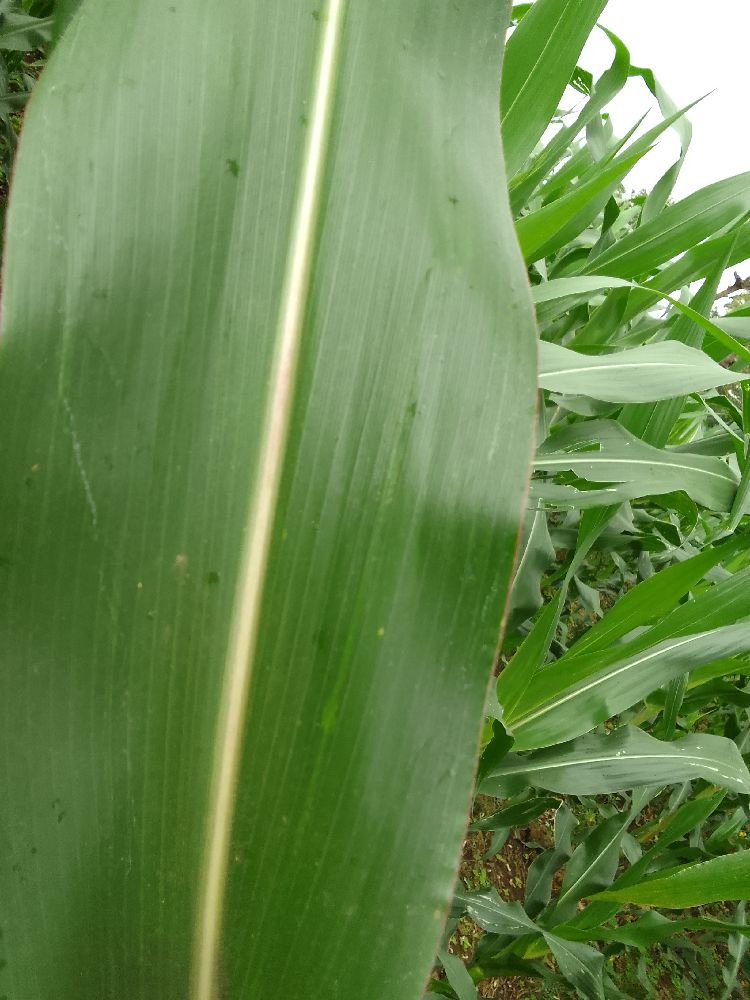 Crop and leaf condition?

maize, healthy
